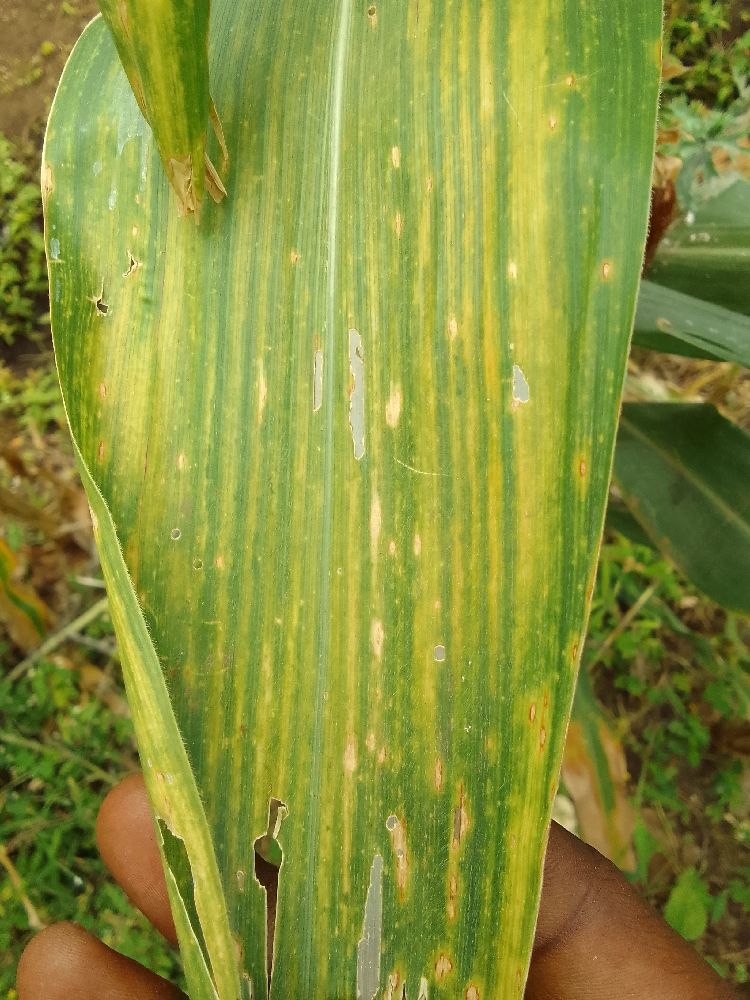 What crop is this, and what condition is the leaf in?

maize, maize lethal necrosis
